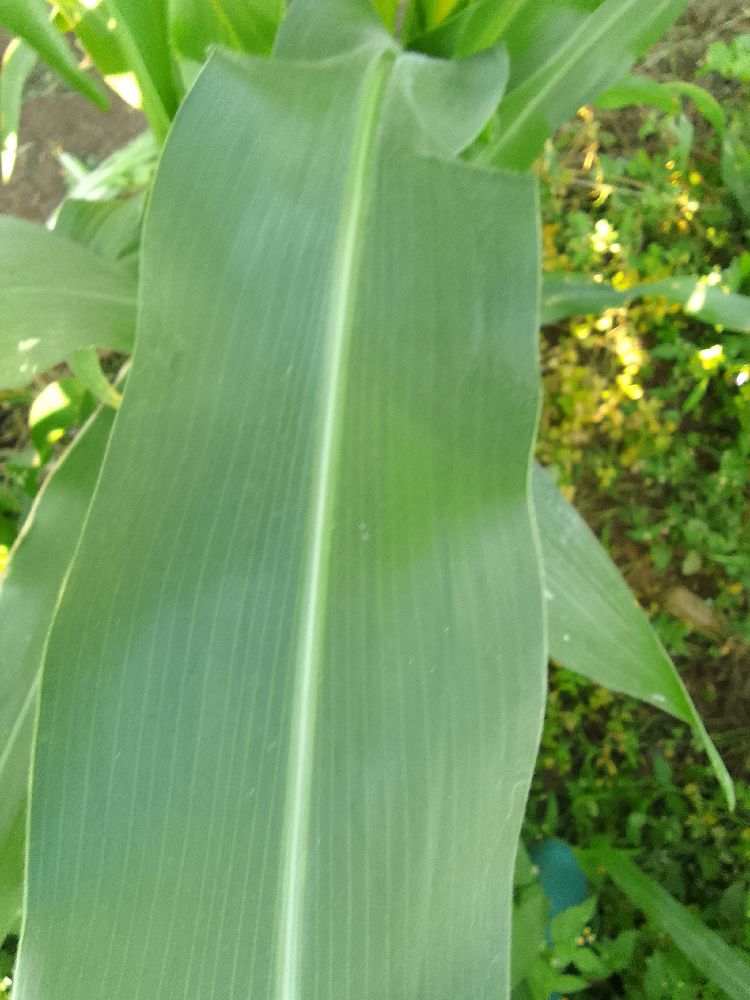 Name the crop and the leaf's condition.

maize, healthy
